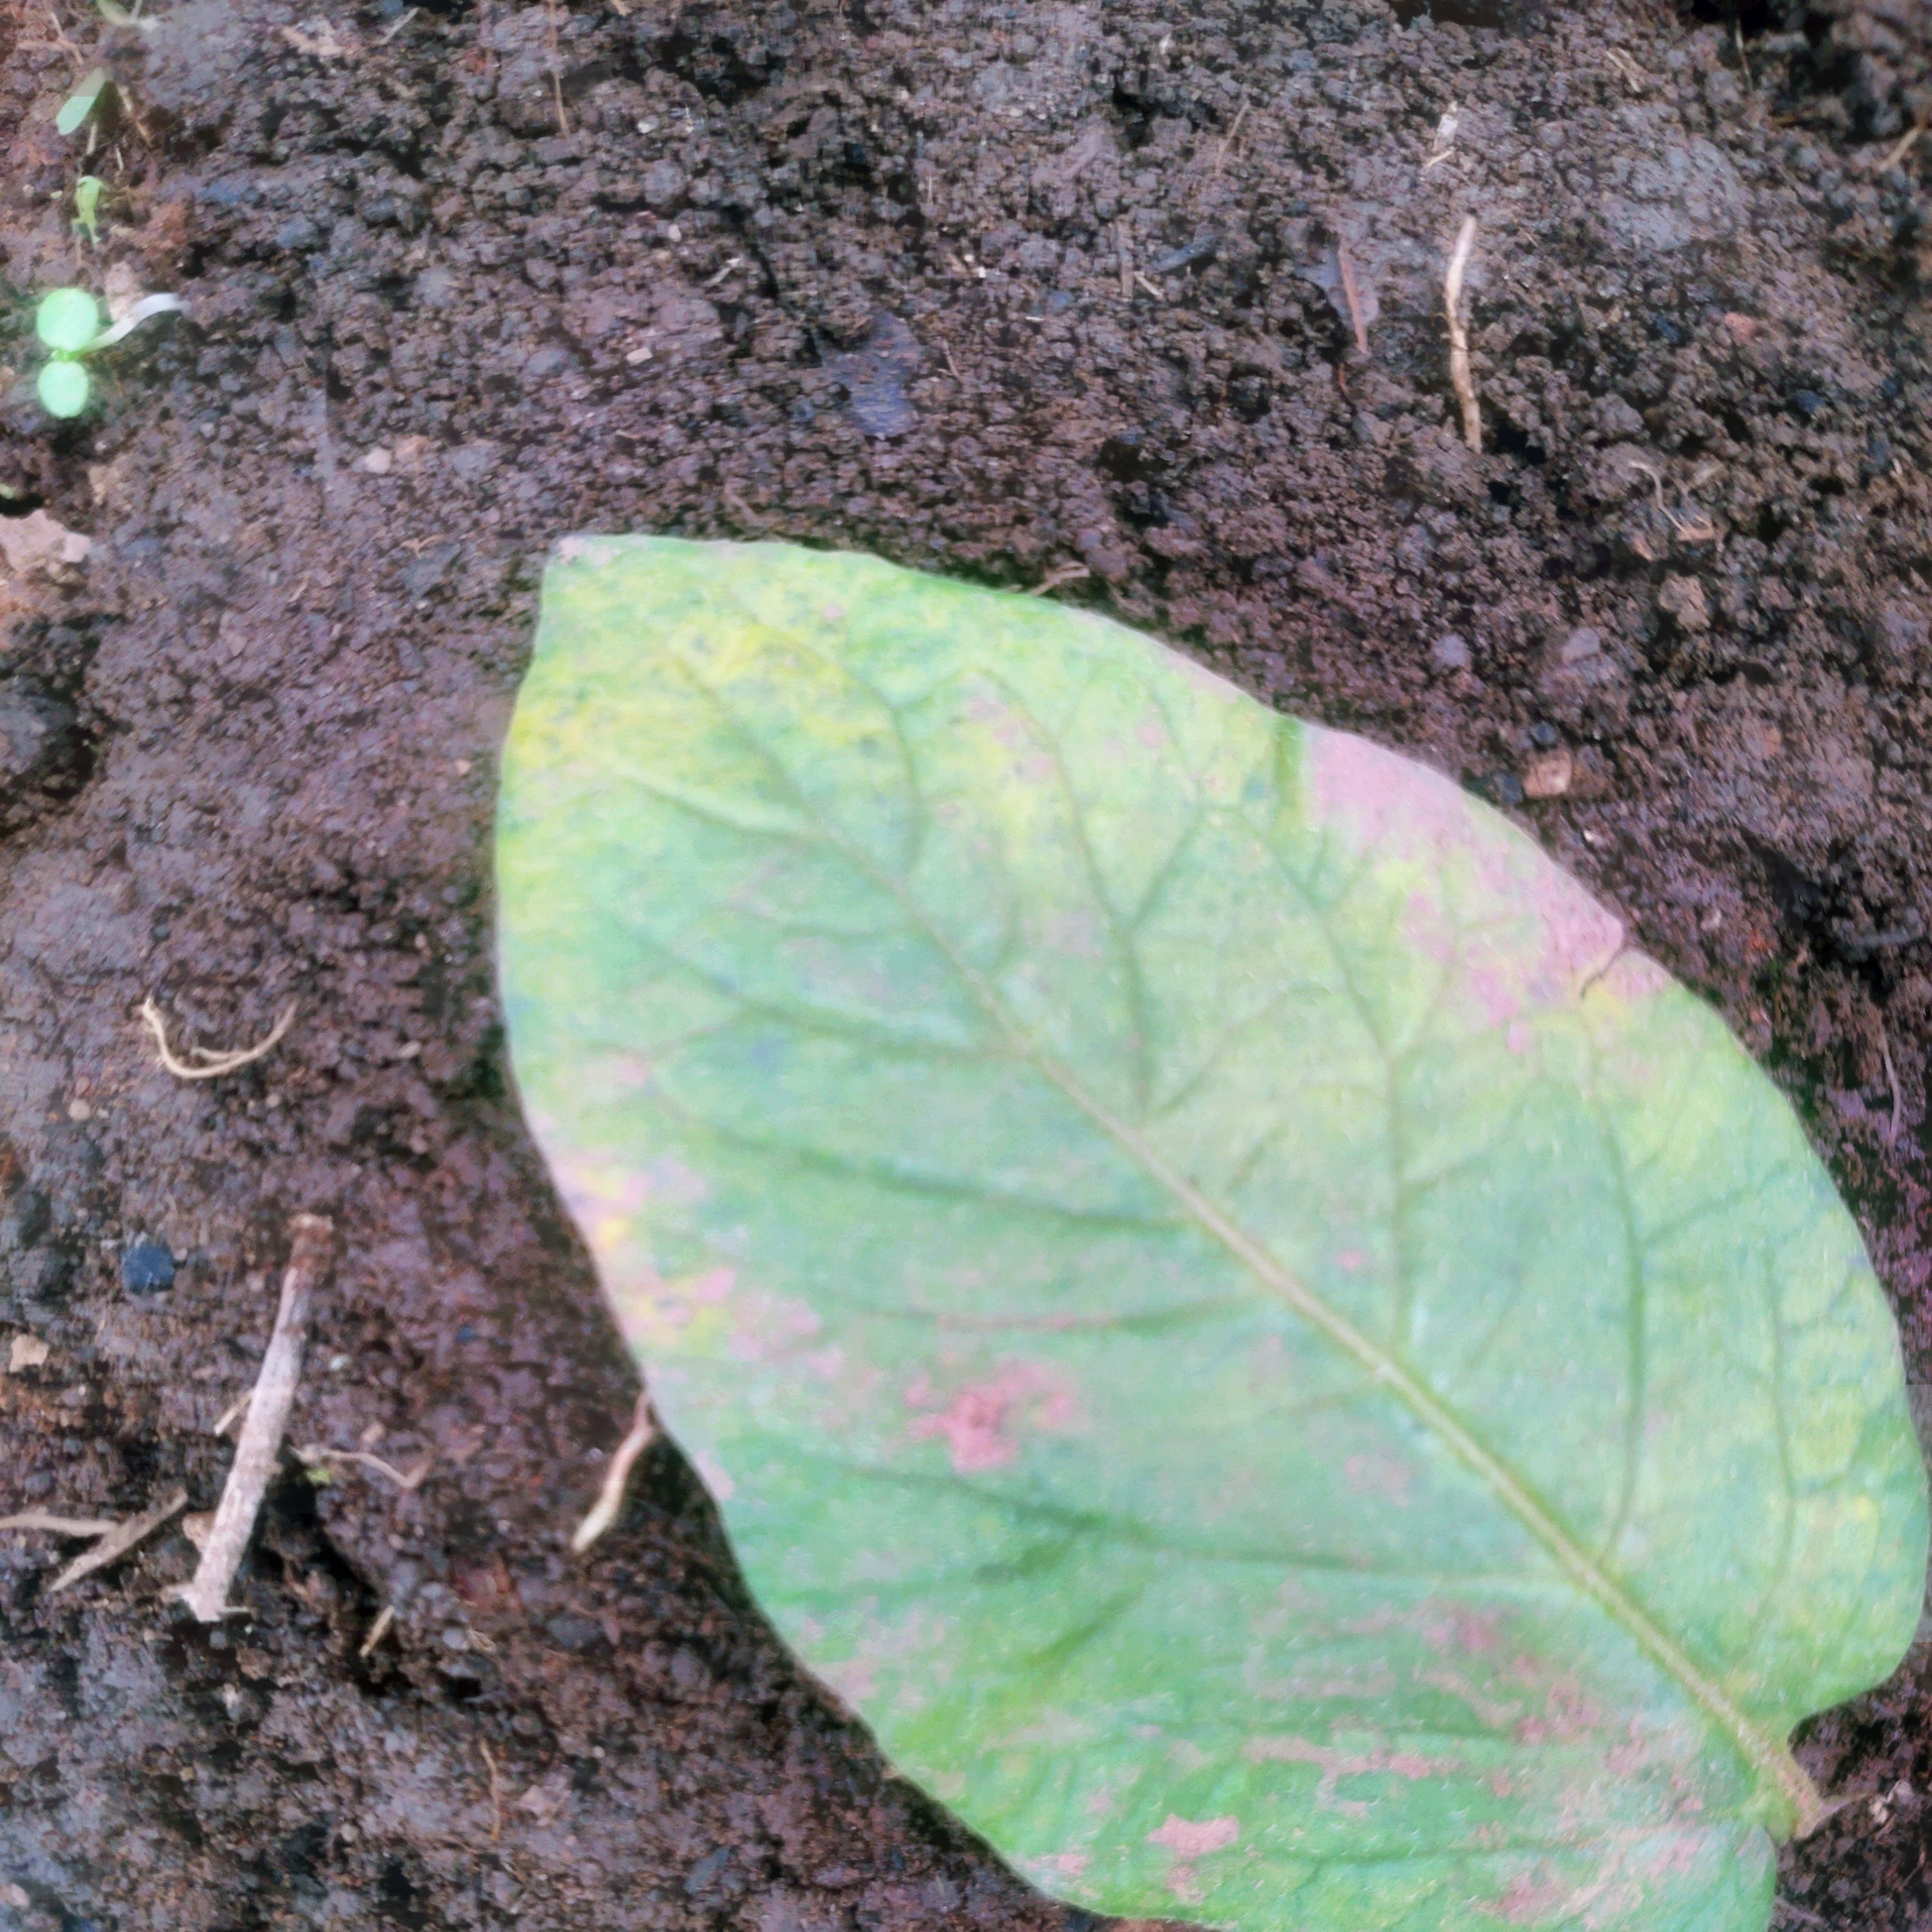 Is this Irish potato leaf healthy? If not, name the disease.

late blight
